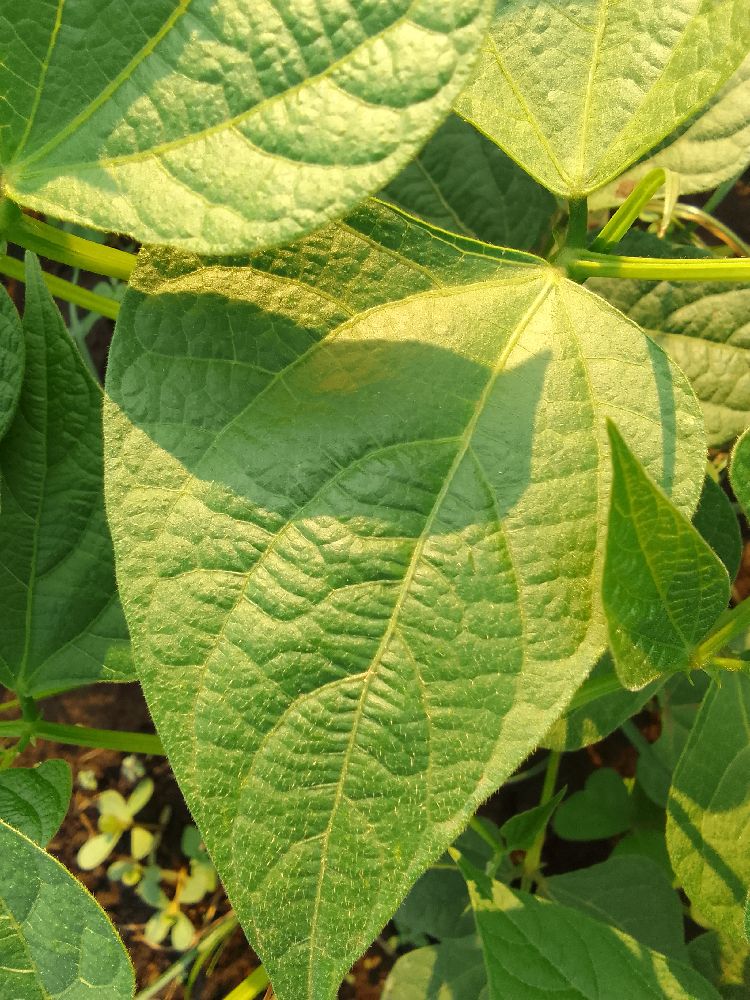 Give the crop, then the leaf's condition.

common bean, healthy
